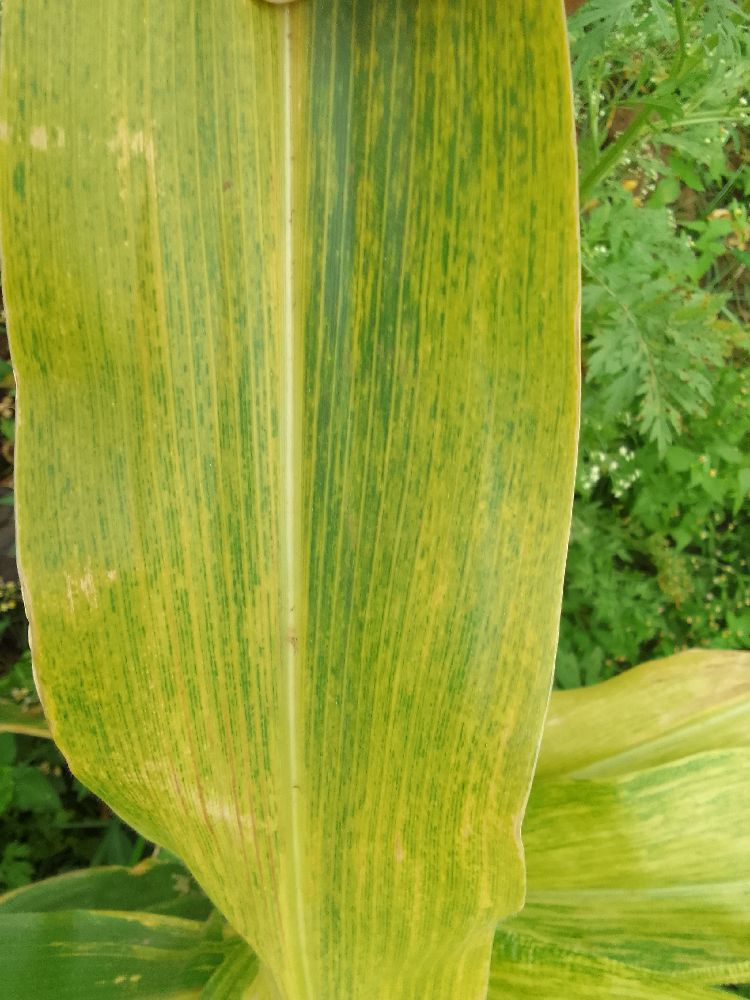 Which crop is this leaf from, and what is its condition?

maize, maize lethal necrosis
